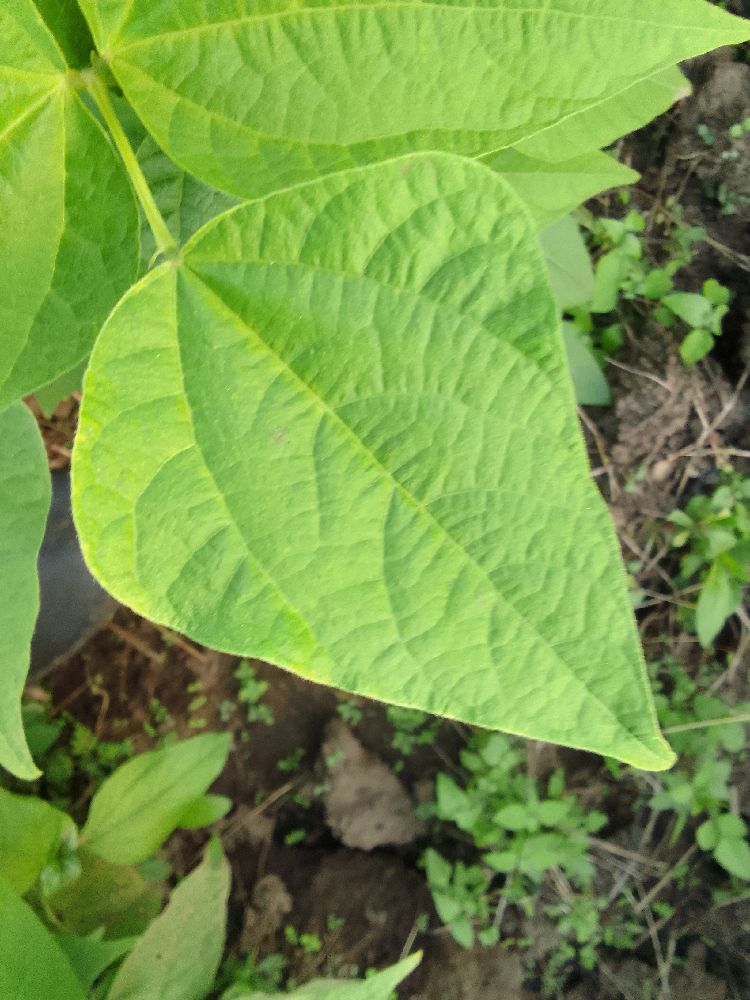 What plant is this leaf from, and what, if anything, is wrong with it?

common bean, healthy
